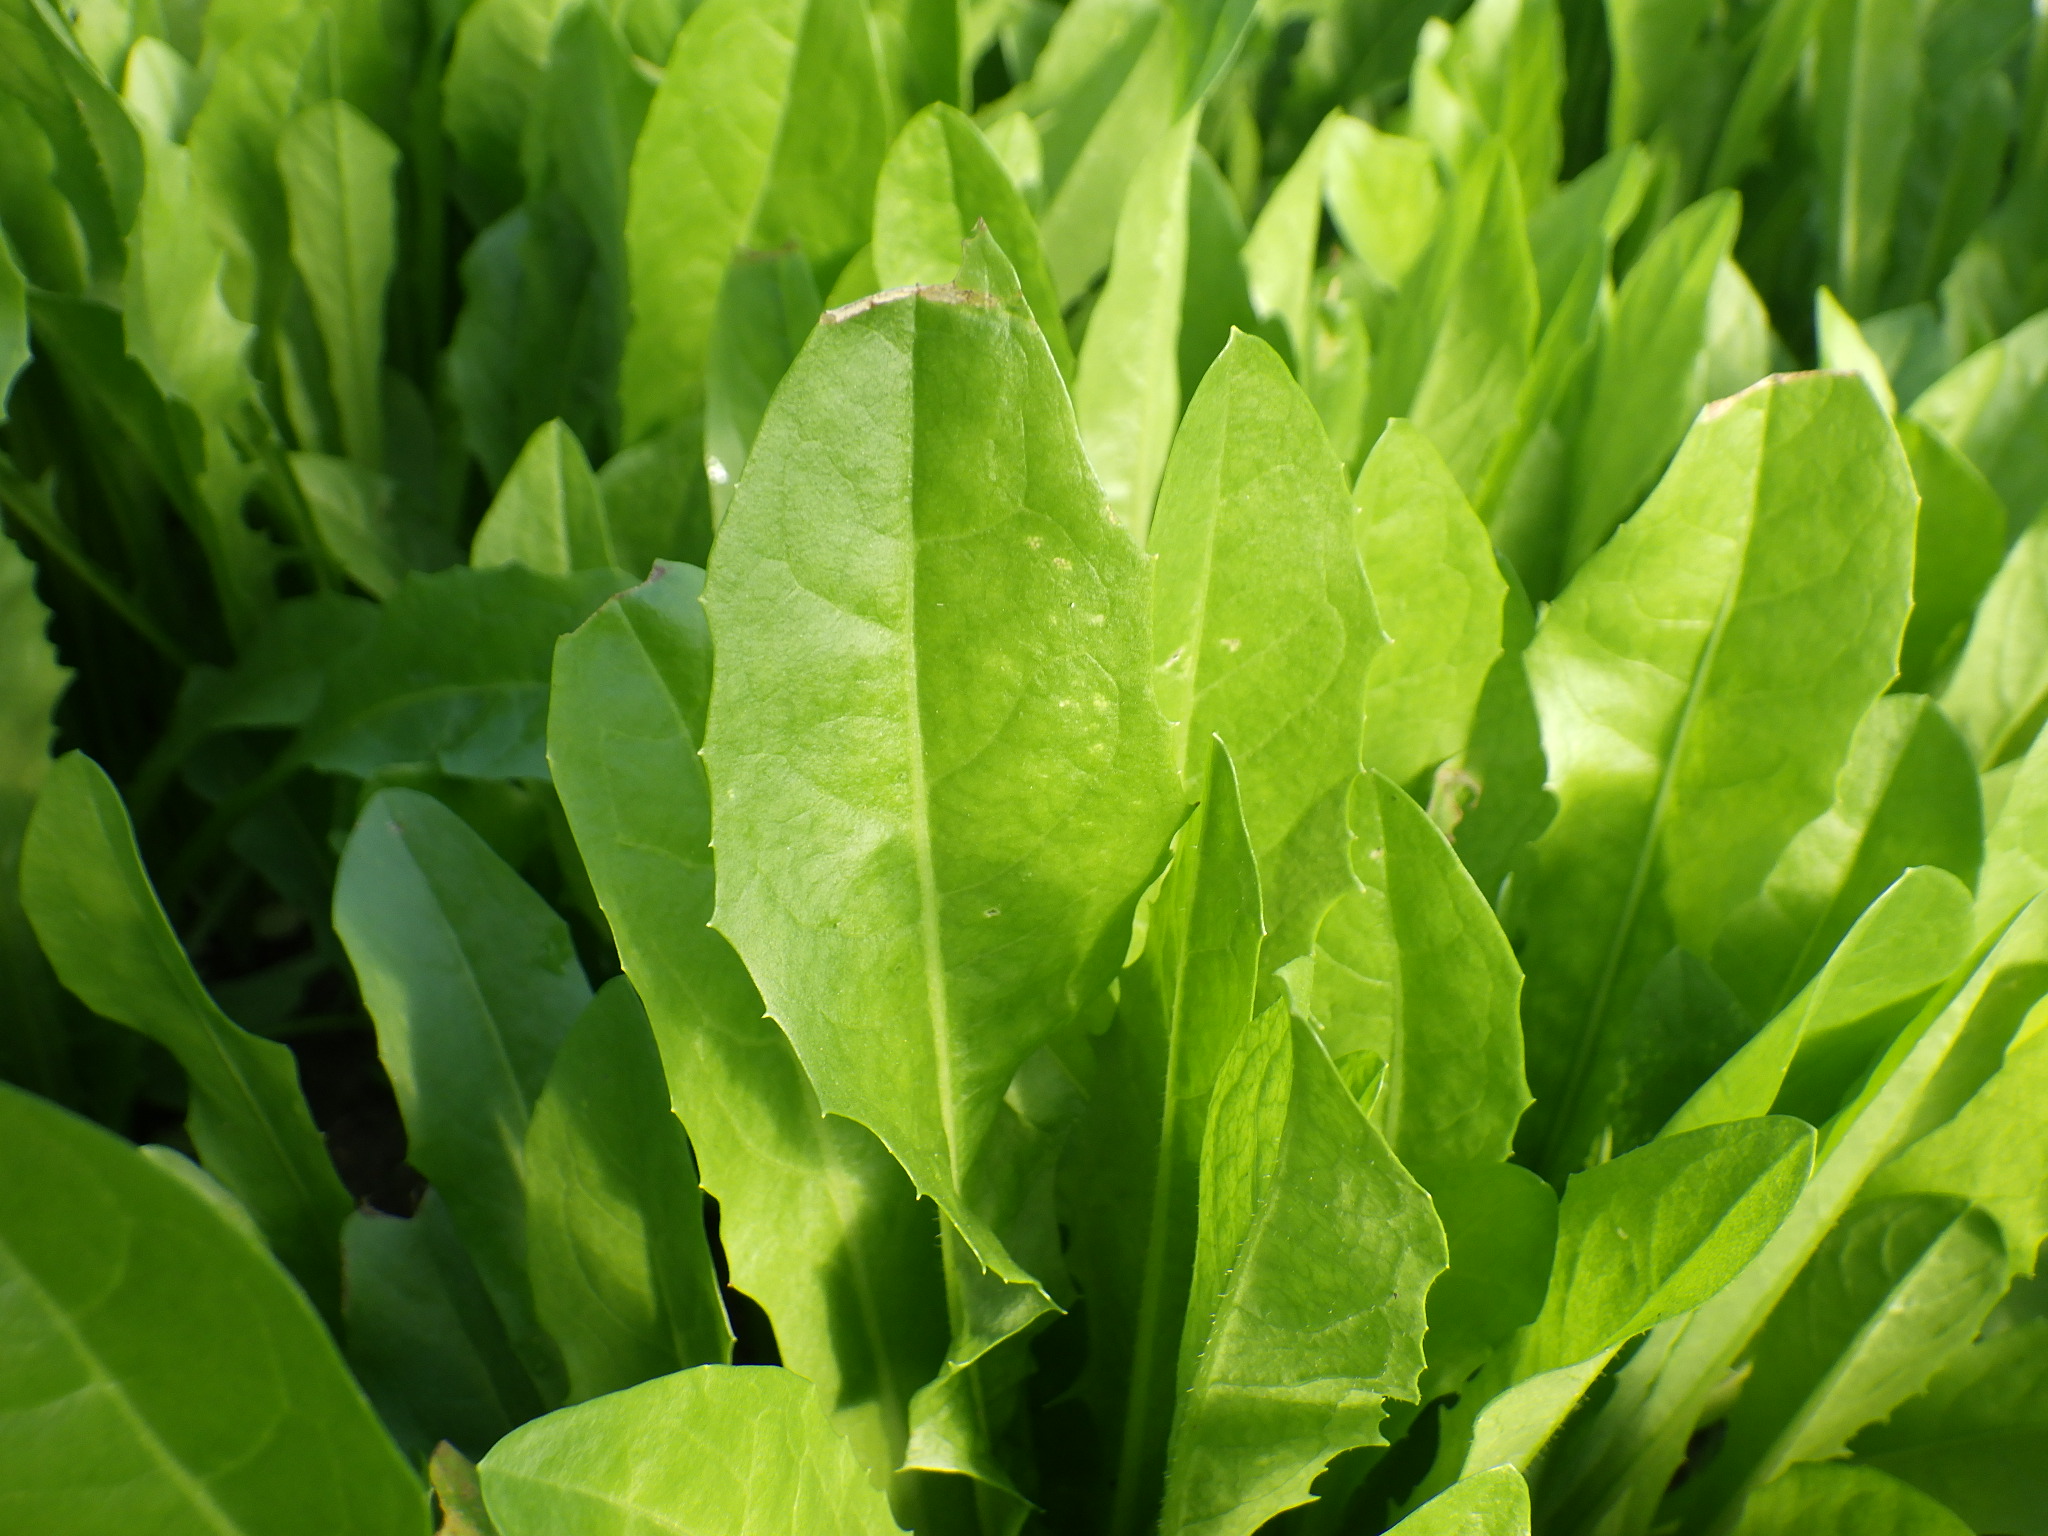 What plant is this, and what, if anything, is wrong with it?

chicory, healthy
